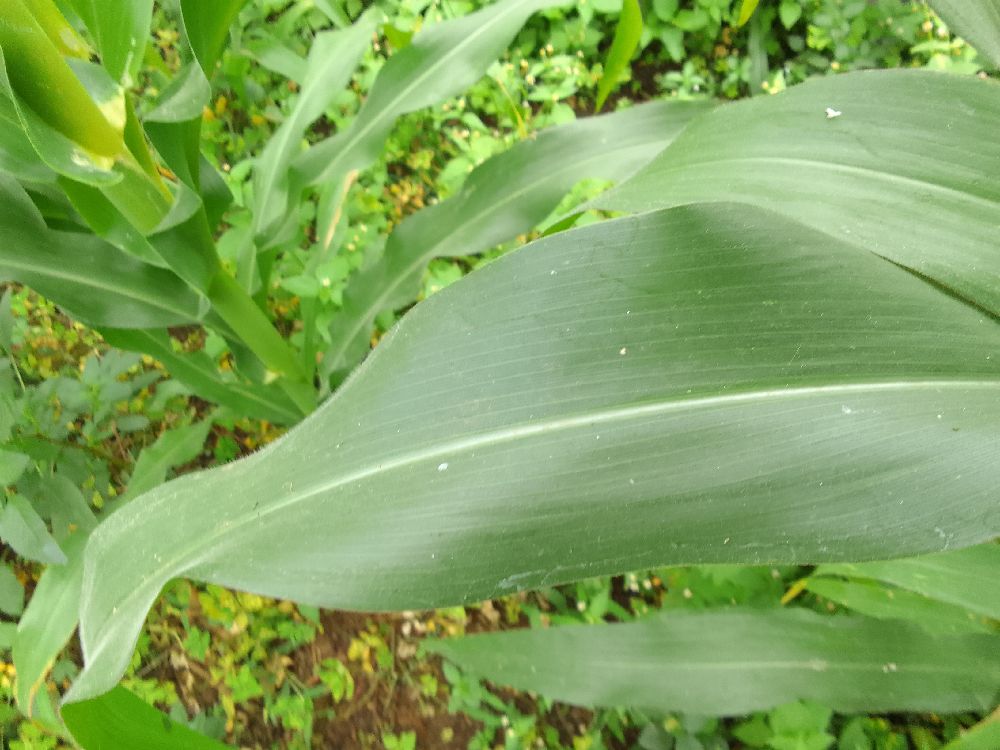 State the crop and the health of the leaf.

maize, healthy
